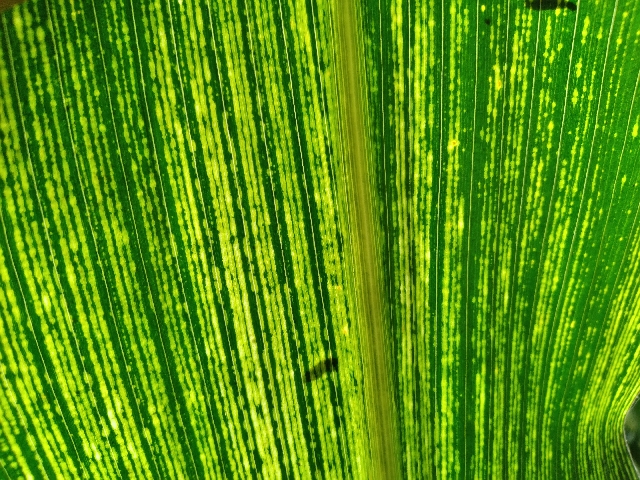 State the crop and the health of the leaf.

maize, maize streak virus
